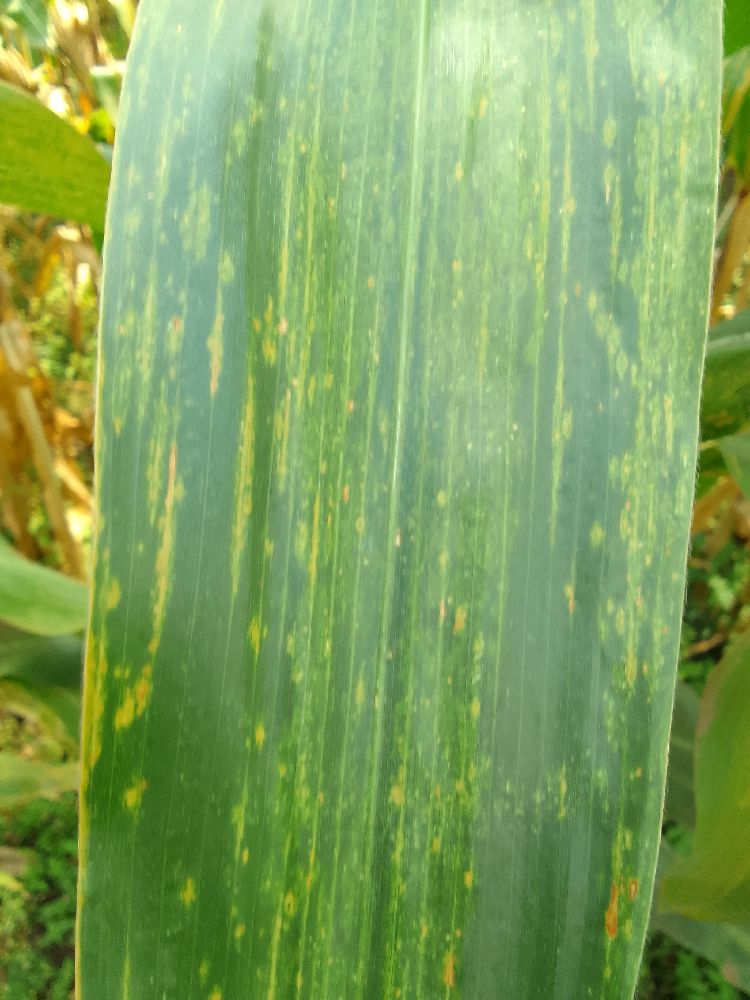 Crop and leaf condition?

maize, maize lethal necrosis
